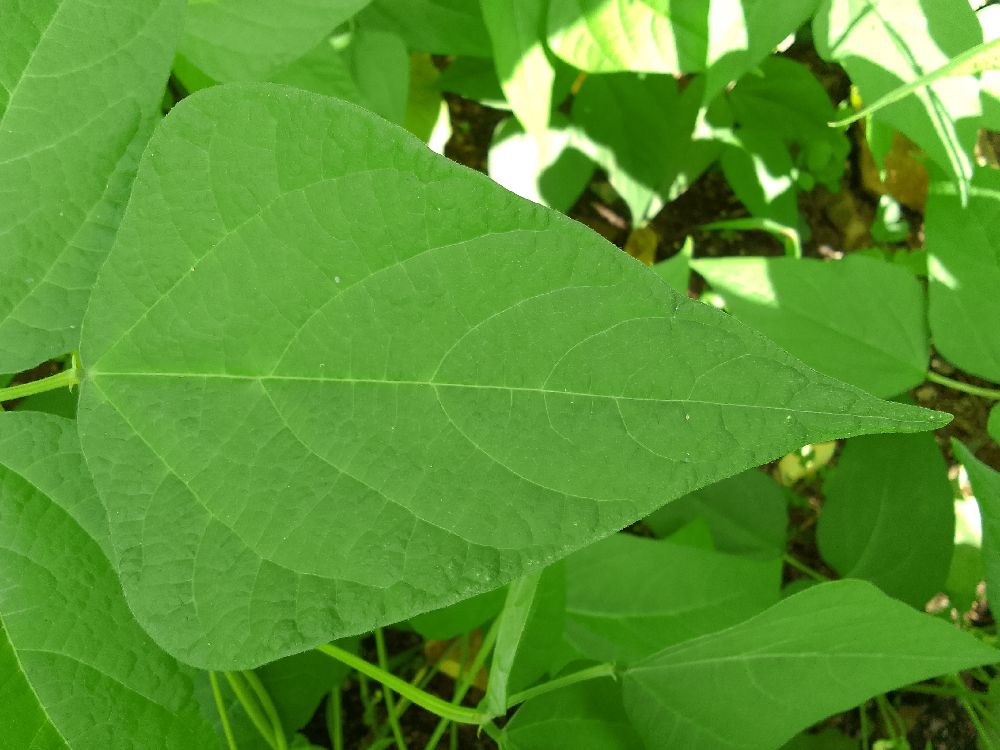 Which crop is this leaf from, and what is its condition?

common bean, healthy
